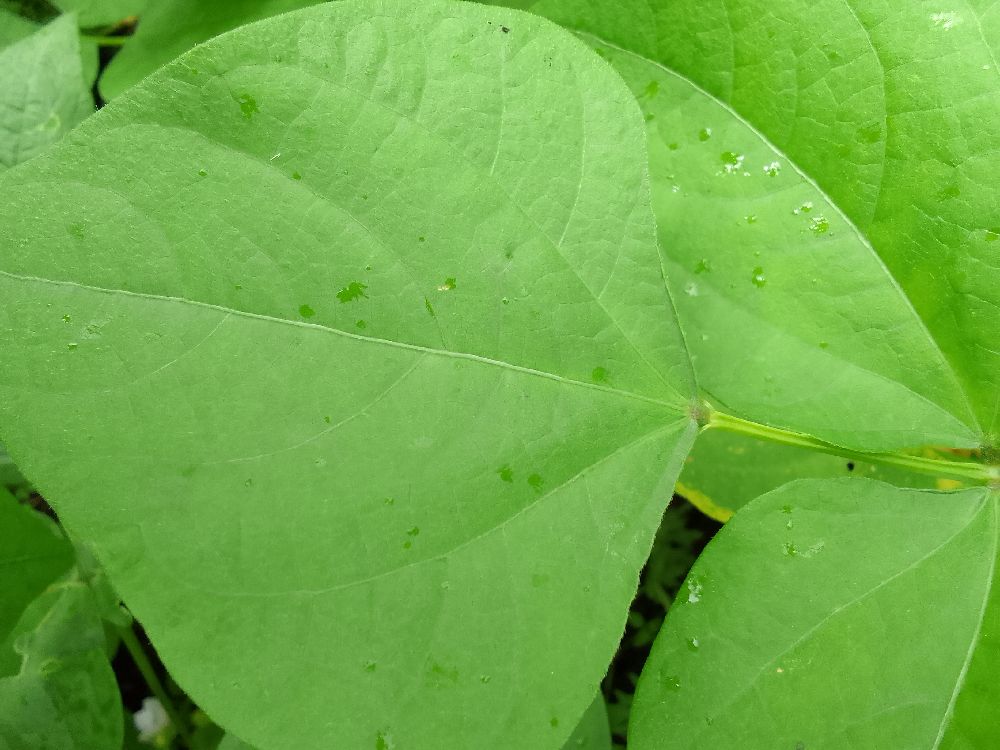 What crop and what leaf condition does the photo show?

common bean, healthy
